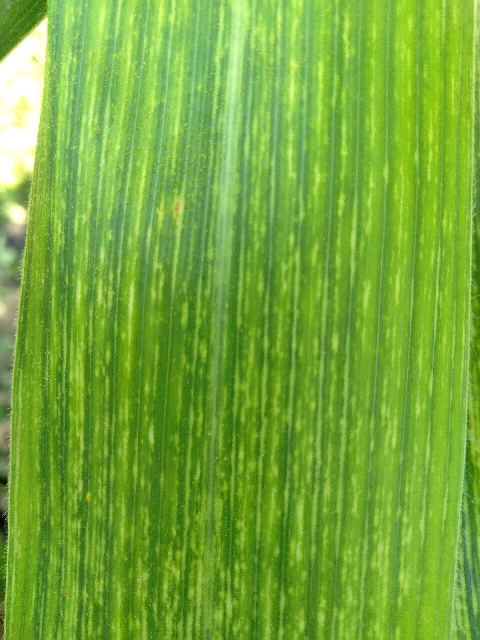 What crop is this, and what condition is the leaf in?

maize, maize streak virus
